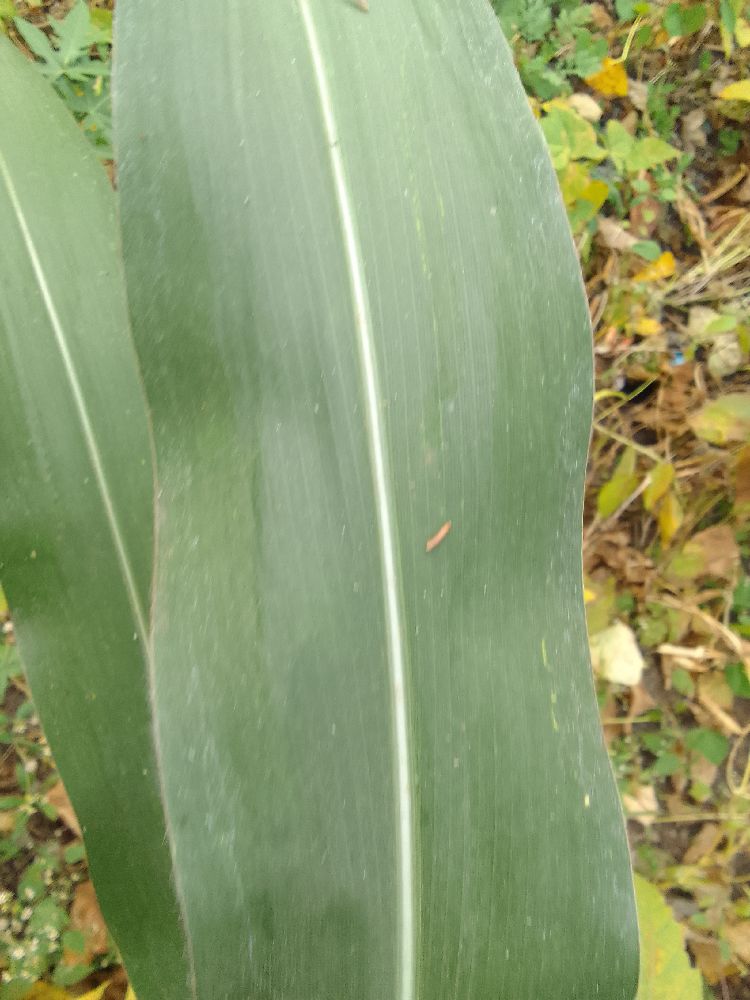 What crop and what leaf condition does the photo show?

maize, healthy
